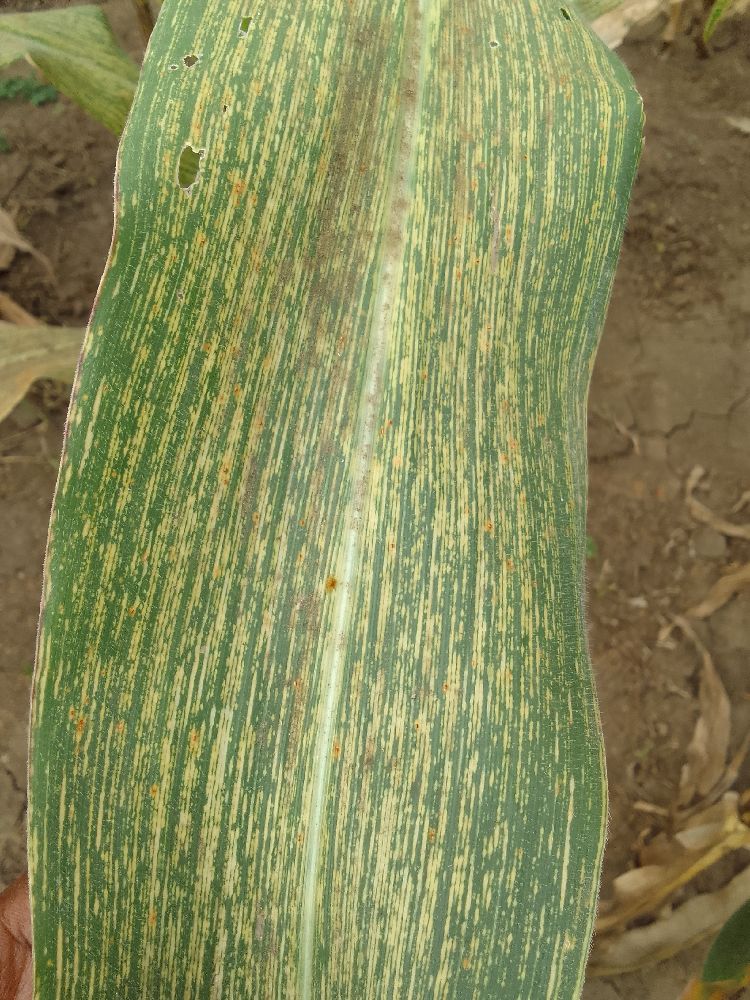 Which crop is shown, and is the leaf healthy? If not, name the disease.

maize, maize streak virus
